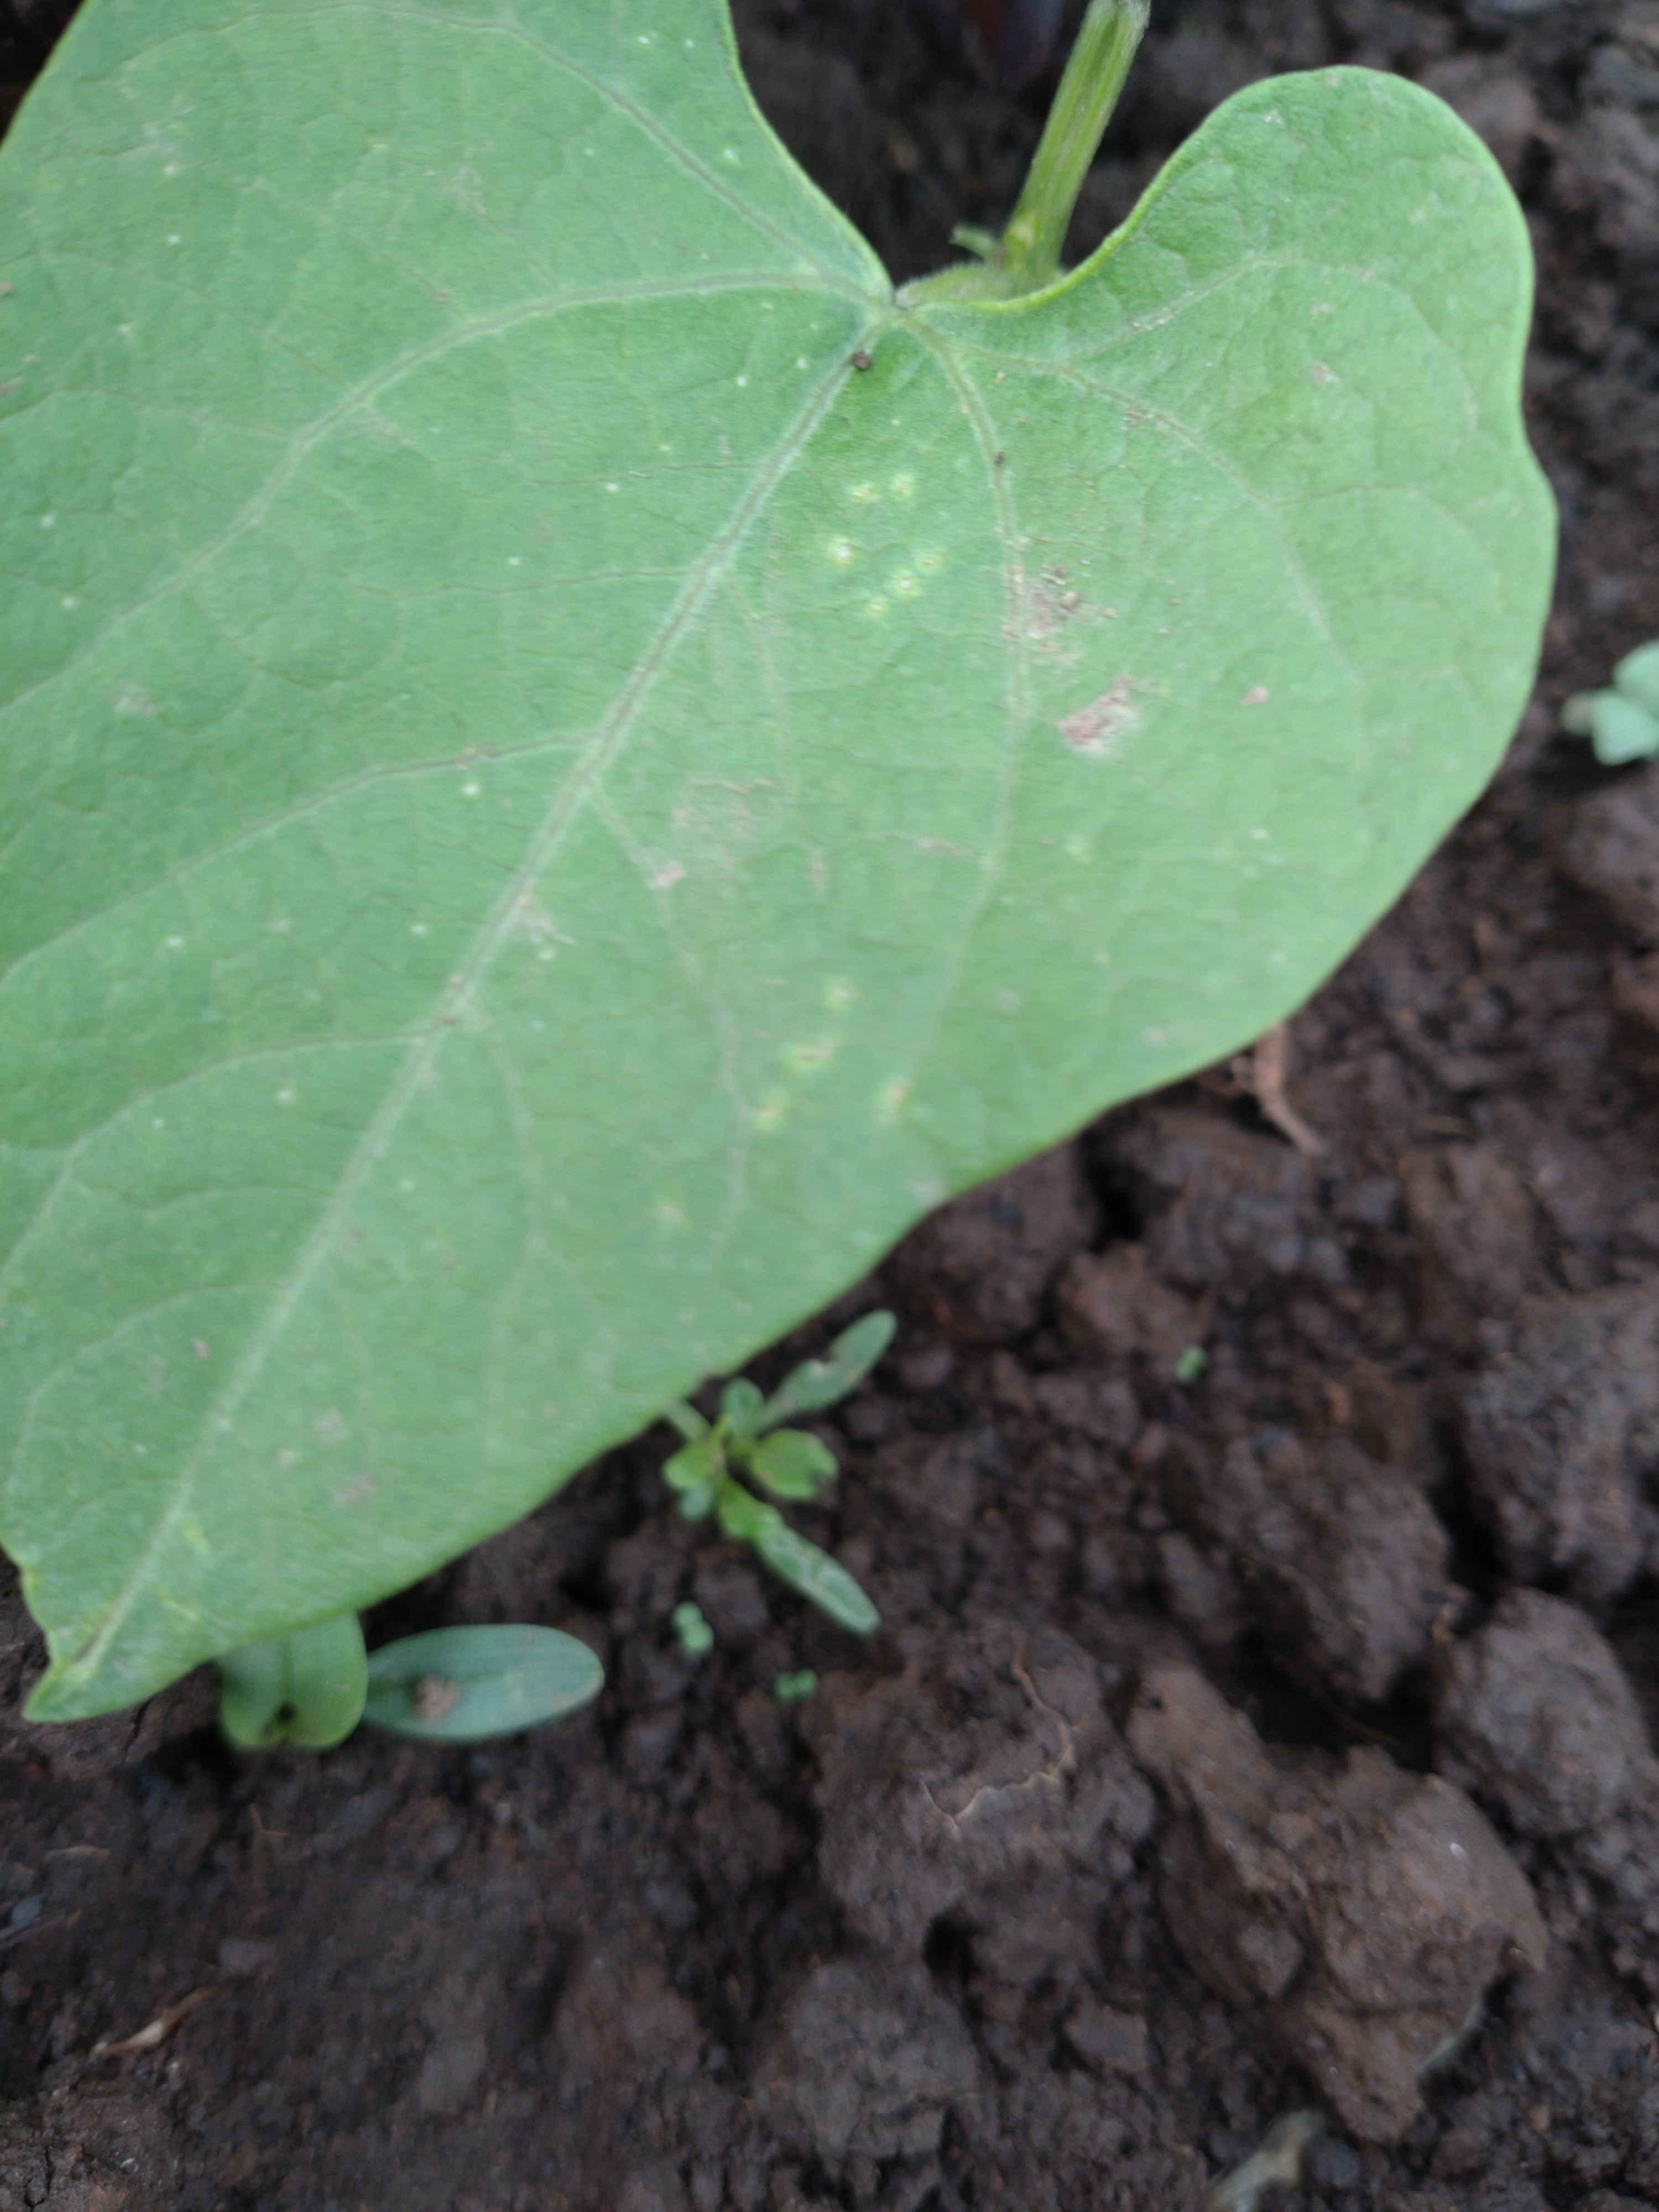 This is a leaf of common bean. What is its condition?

healthy
